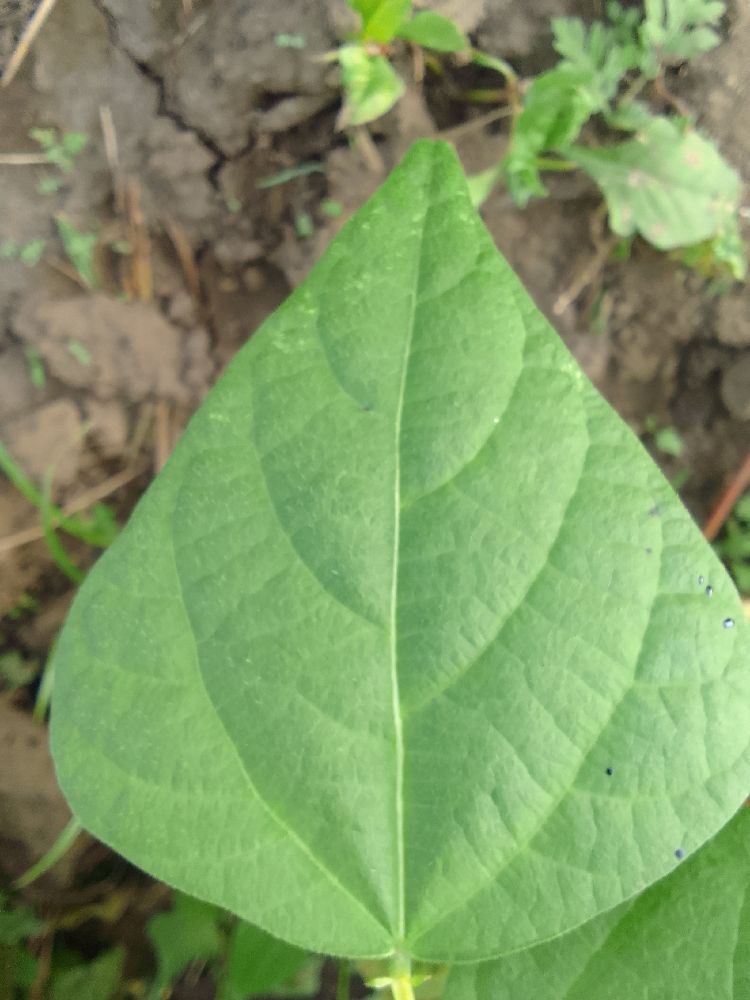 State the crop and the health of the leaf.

common bean, healthy
